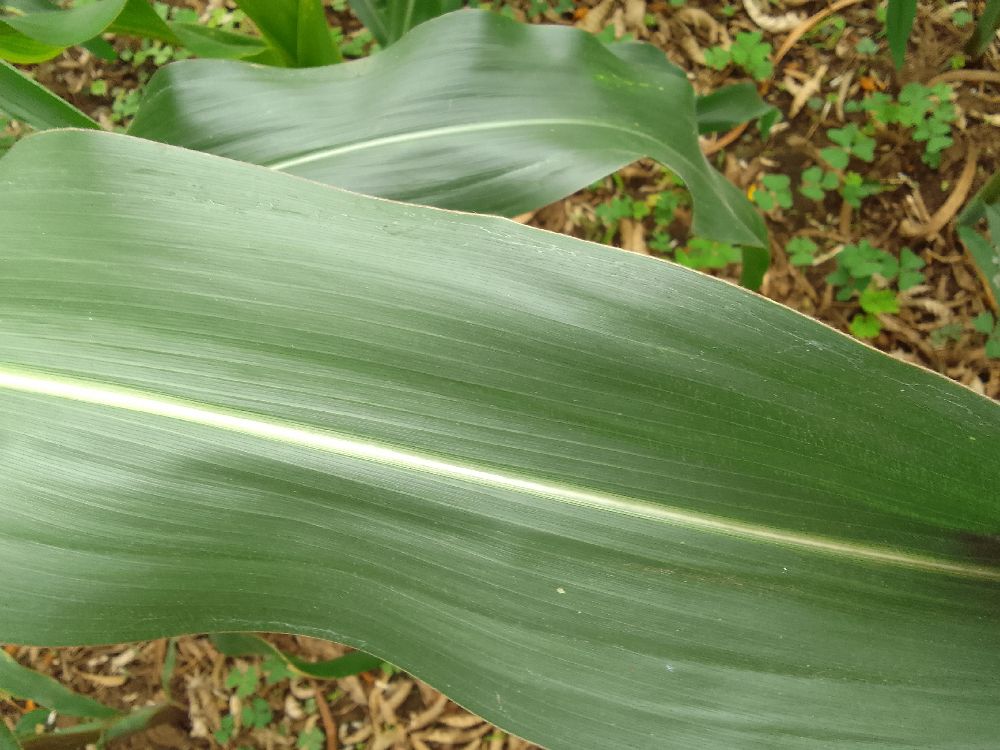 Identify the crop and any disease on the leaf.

maize, healthy
